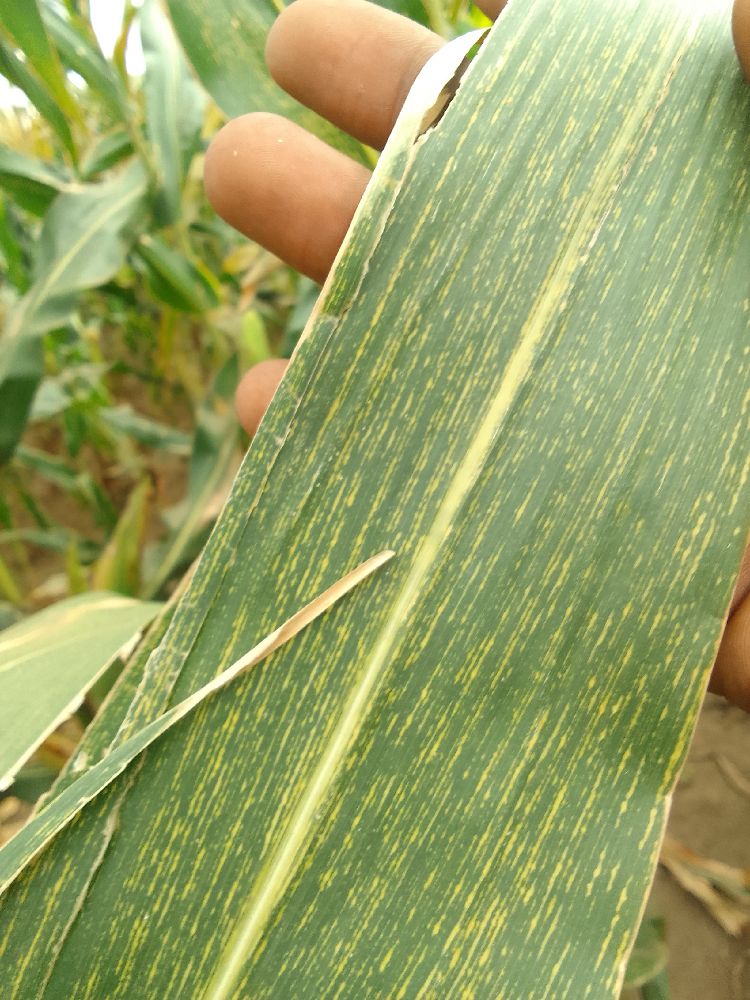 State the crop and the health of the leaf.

maize, maize streak virus
